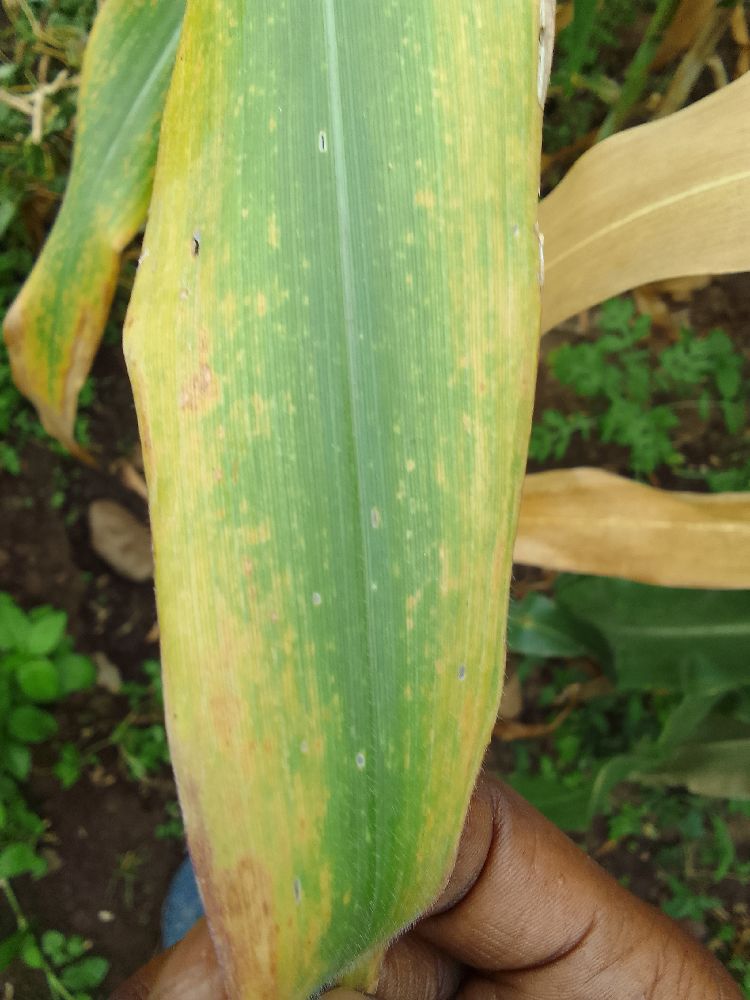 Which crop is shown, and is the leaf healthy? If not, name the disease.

maize, maize lethal necrosis
